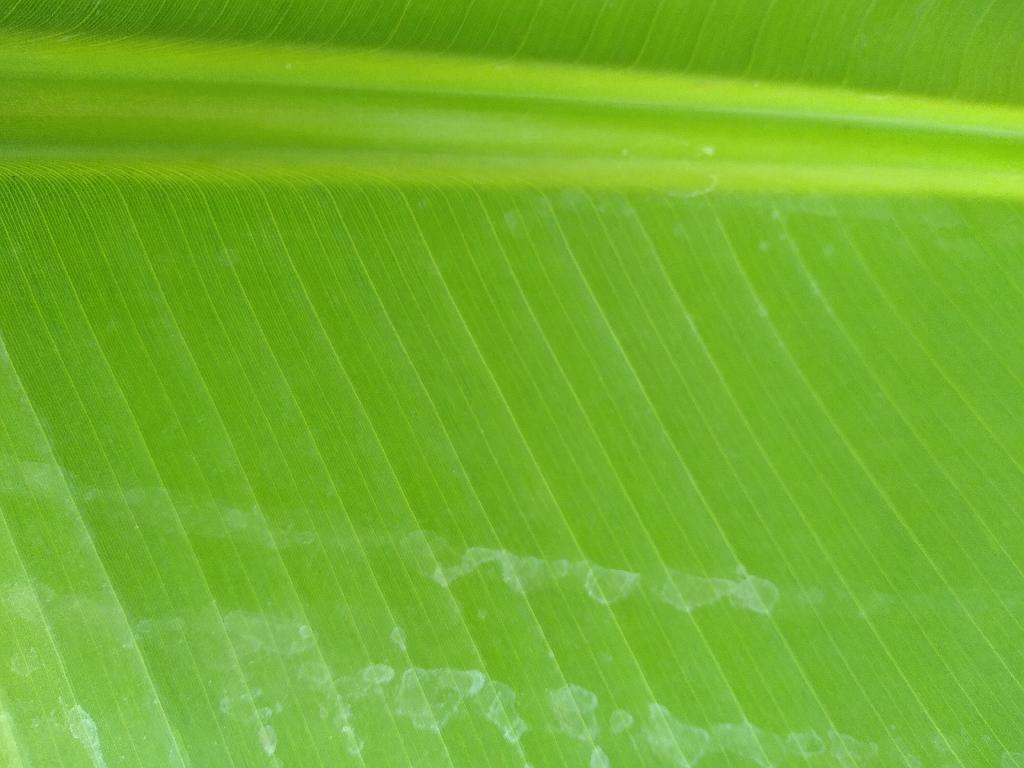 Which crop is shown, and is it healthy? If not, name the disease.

banana, healthy
